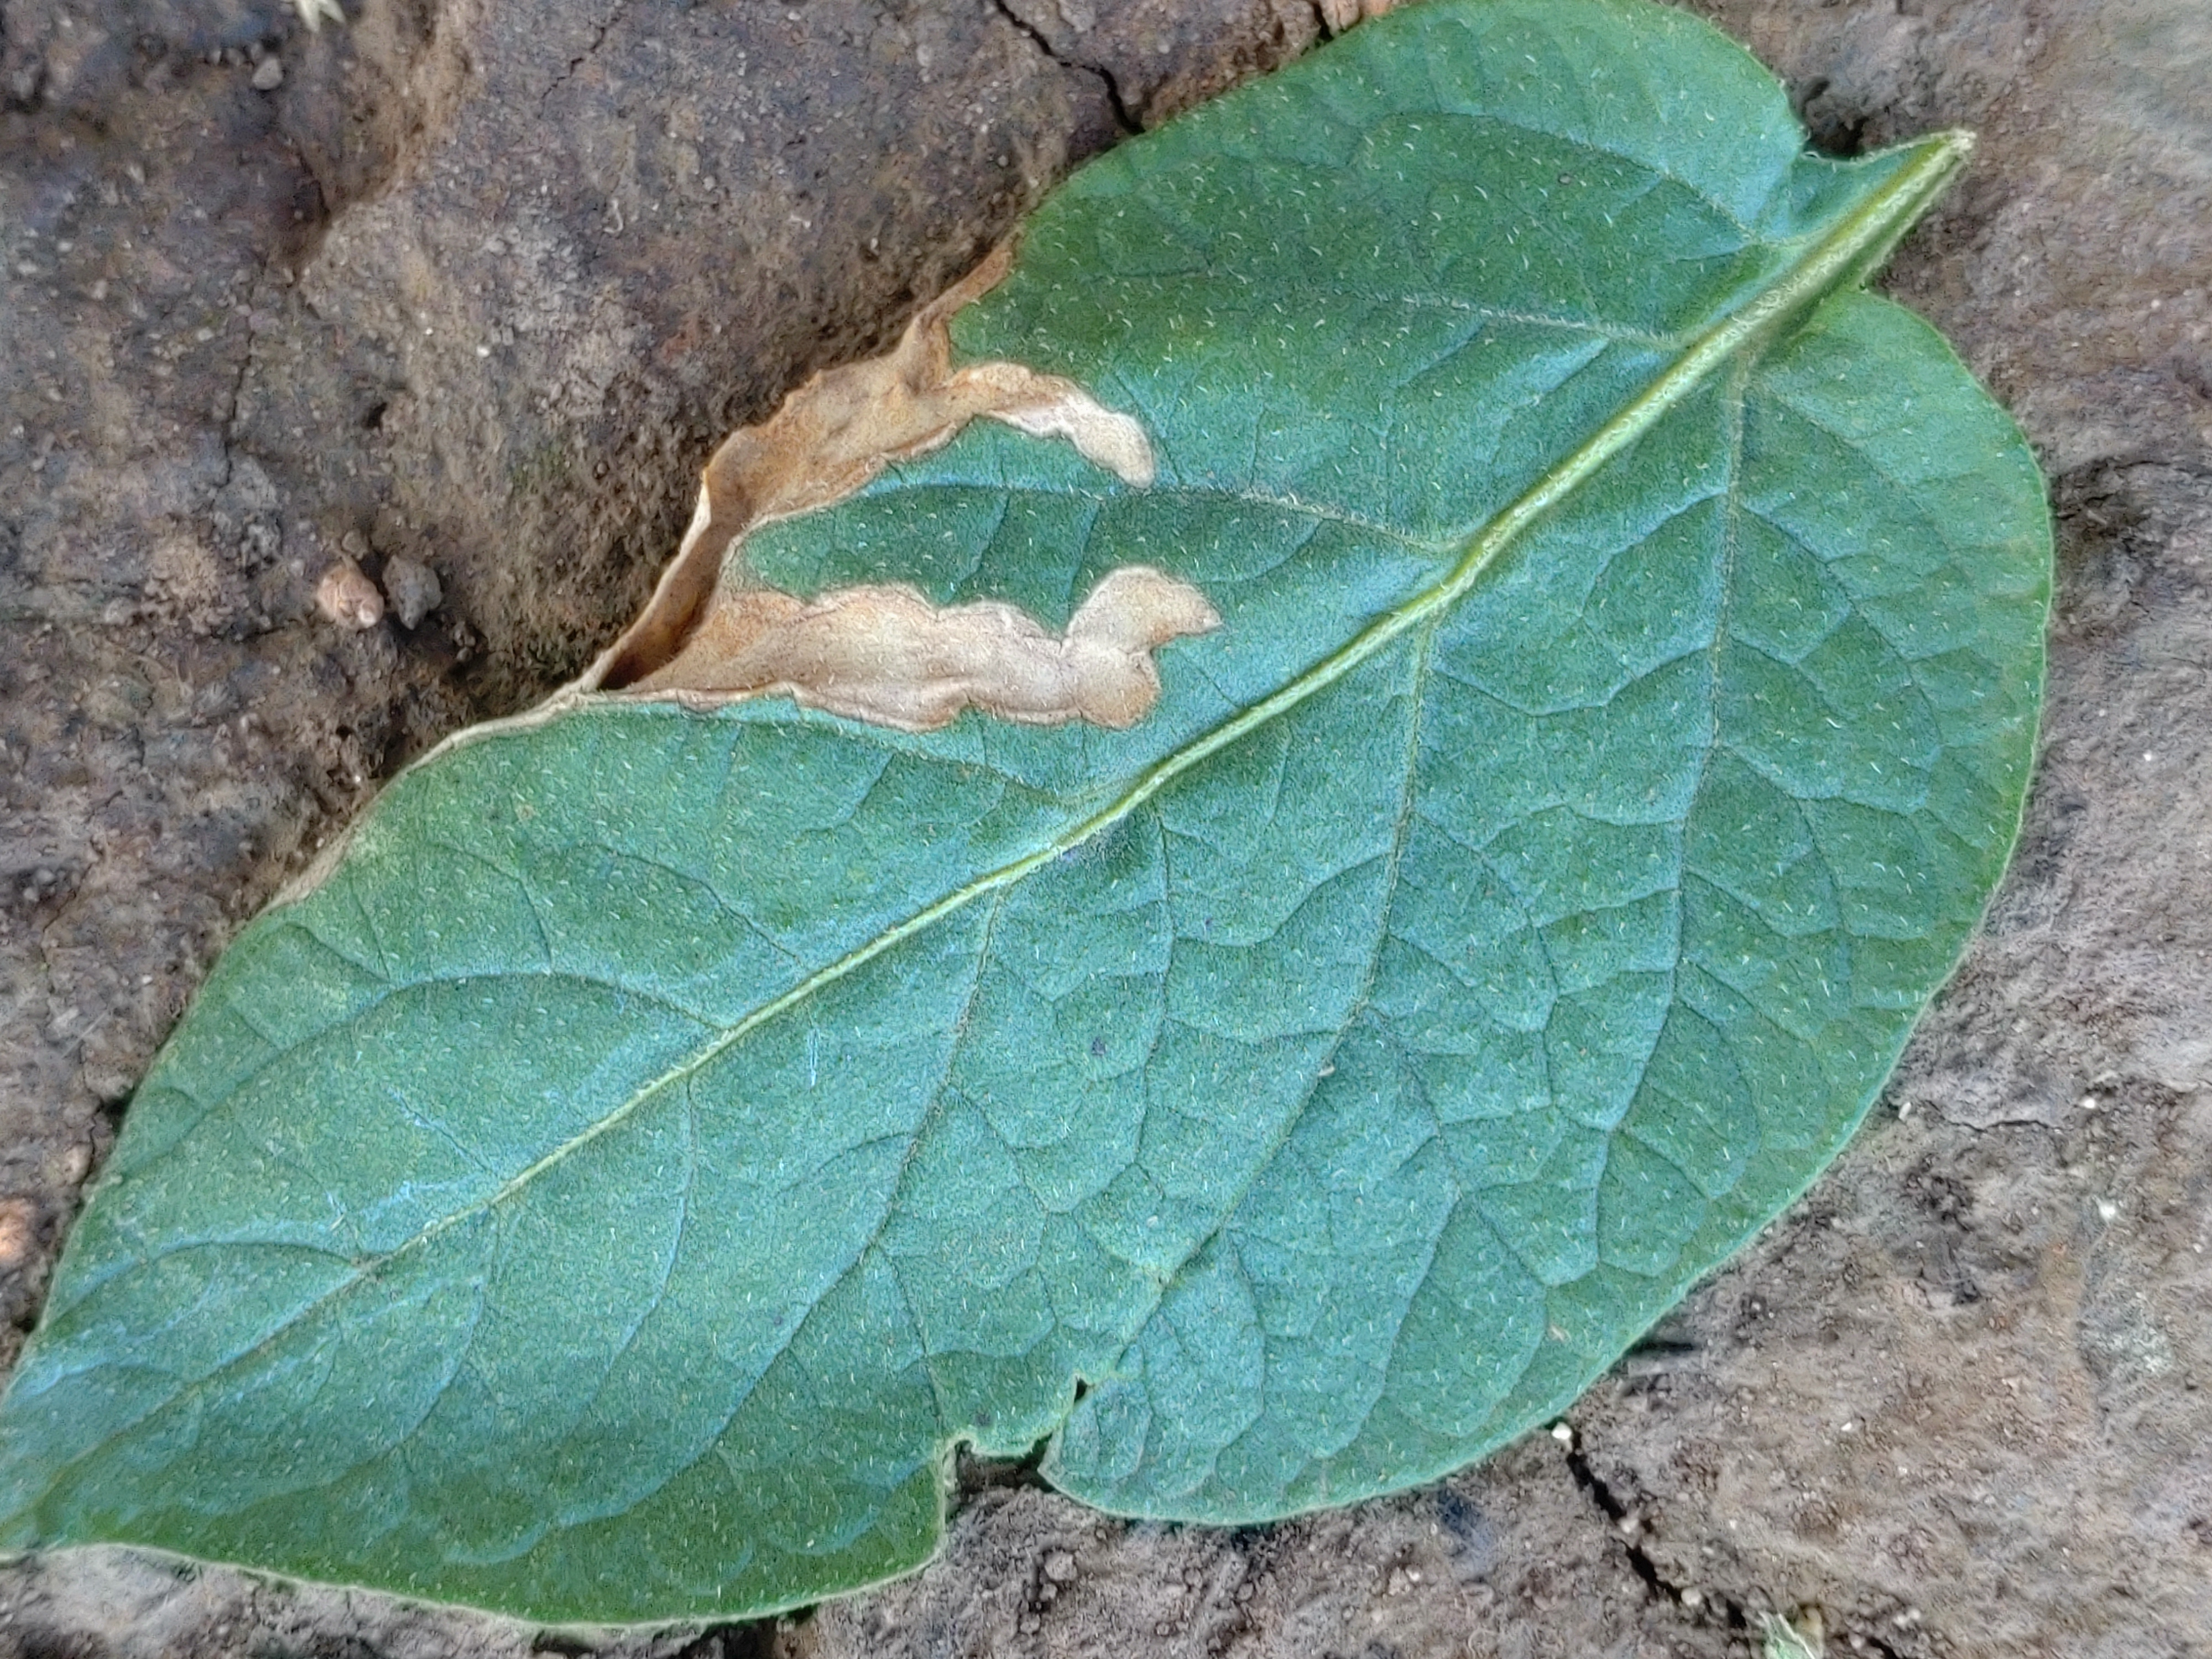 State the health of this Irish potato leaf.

early blight
